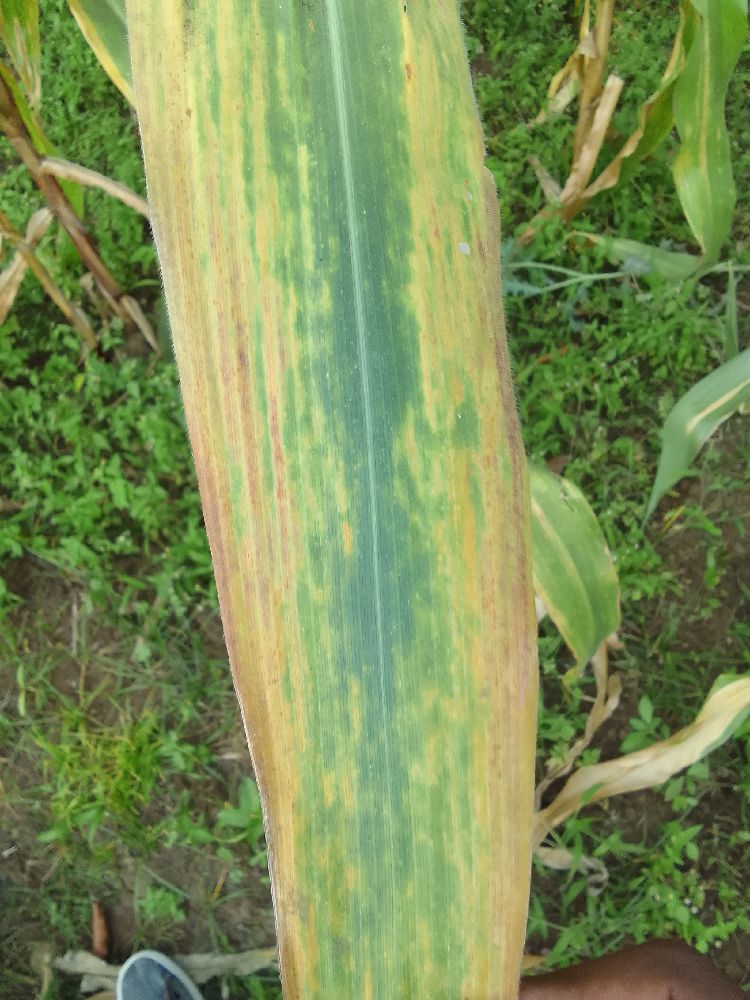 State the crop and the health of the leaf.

maize, maize lethal necrosis
